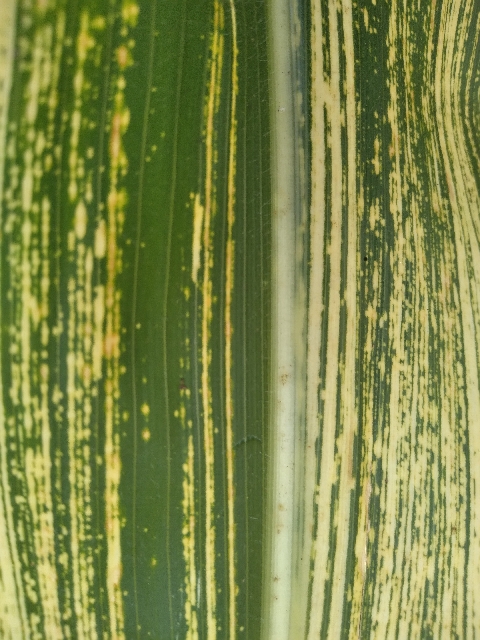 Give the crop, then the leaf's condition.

maize, maize streak virus
